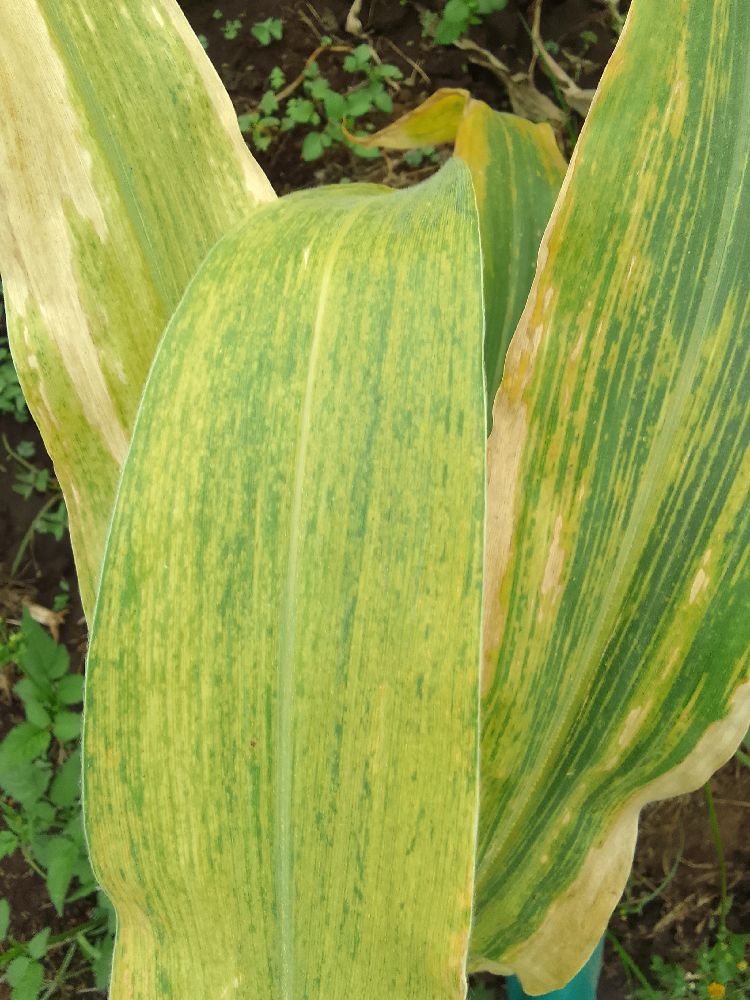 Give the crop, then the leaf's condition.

maize, maize lethal necrosis
